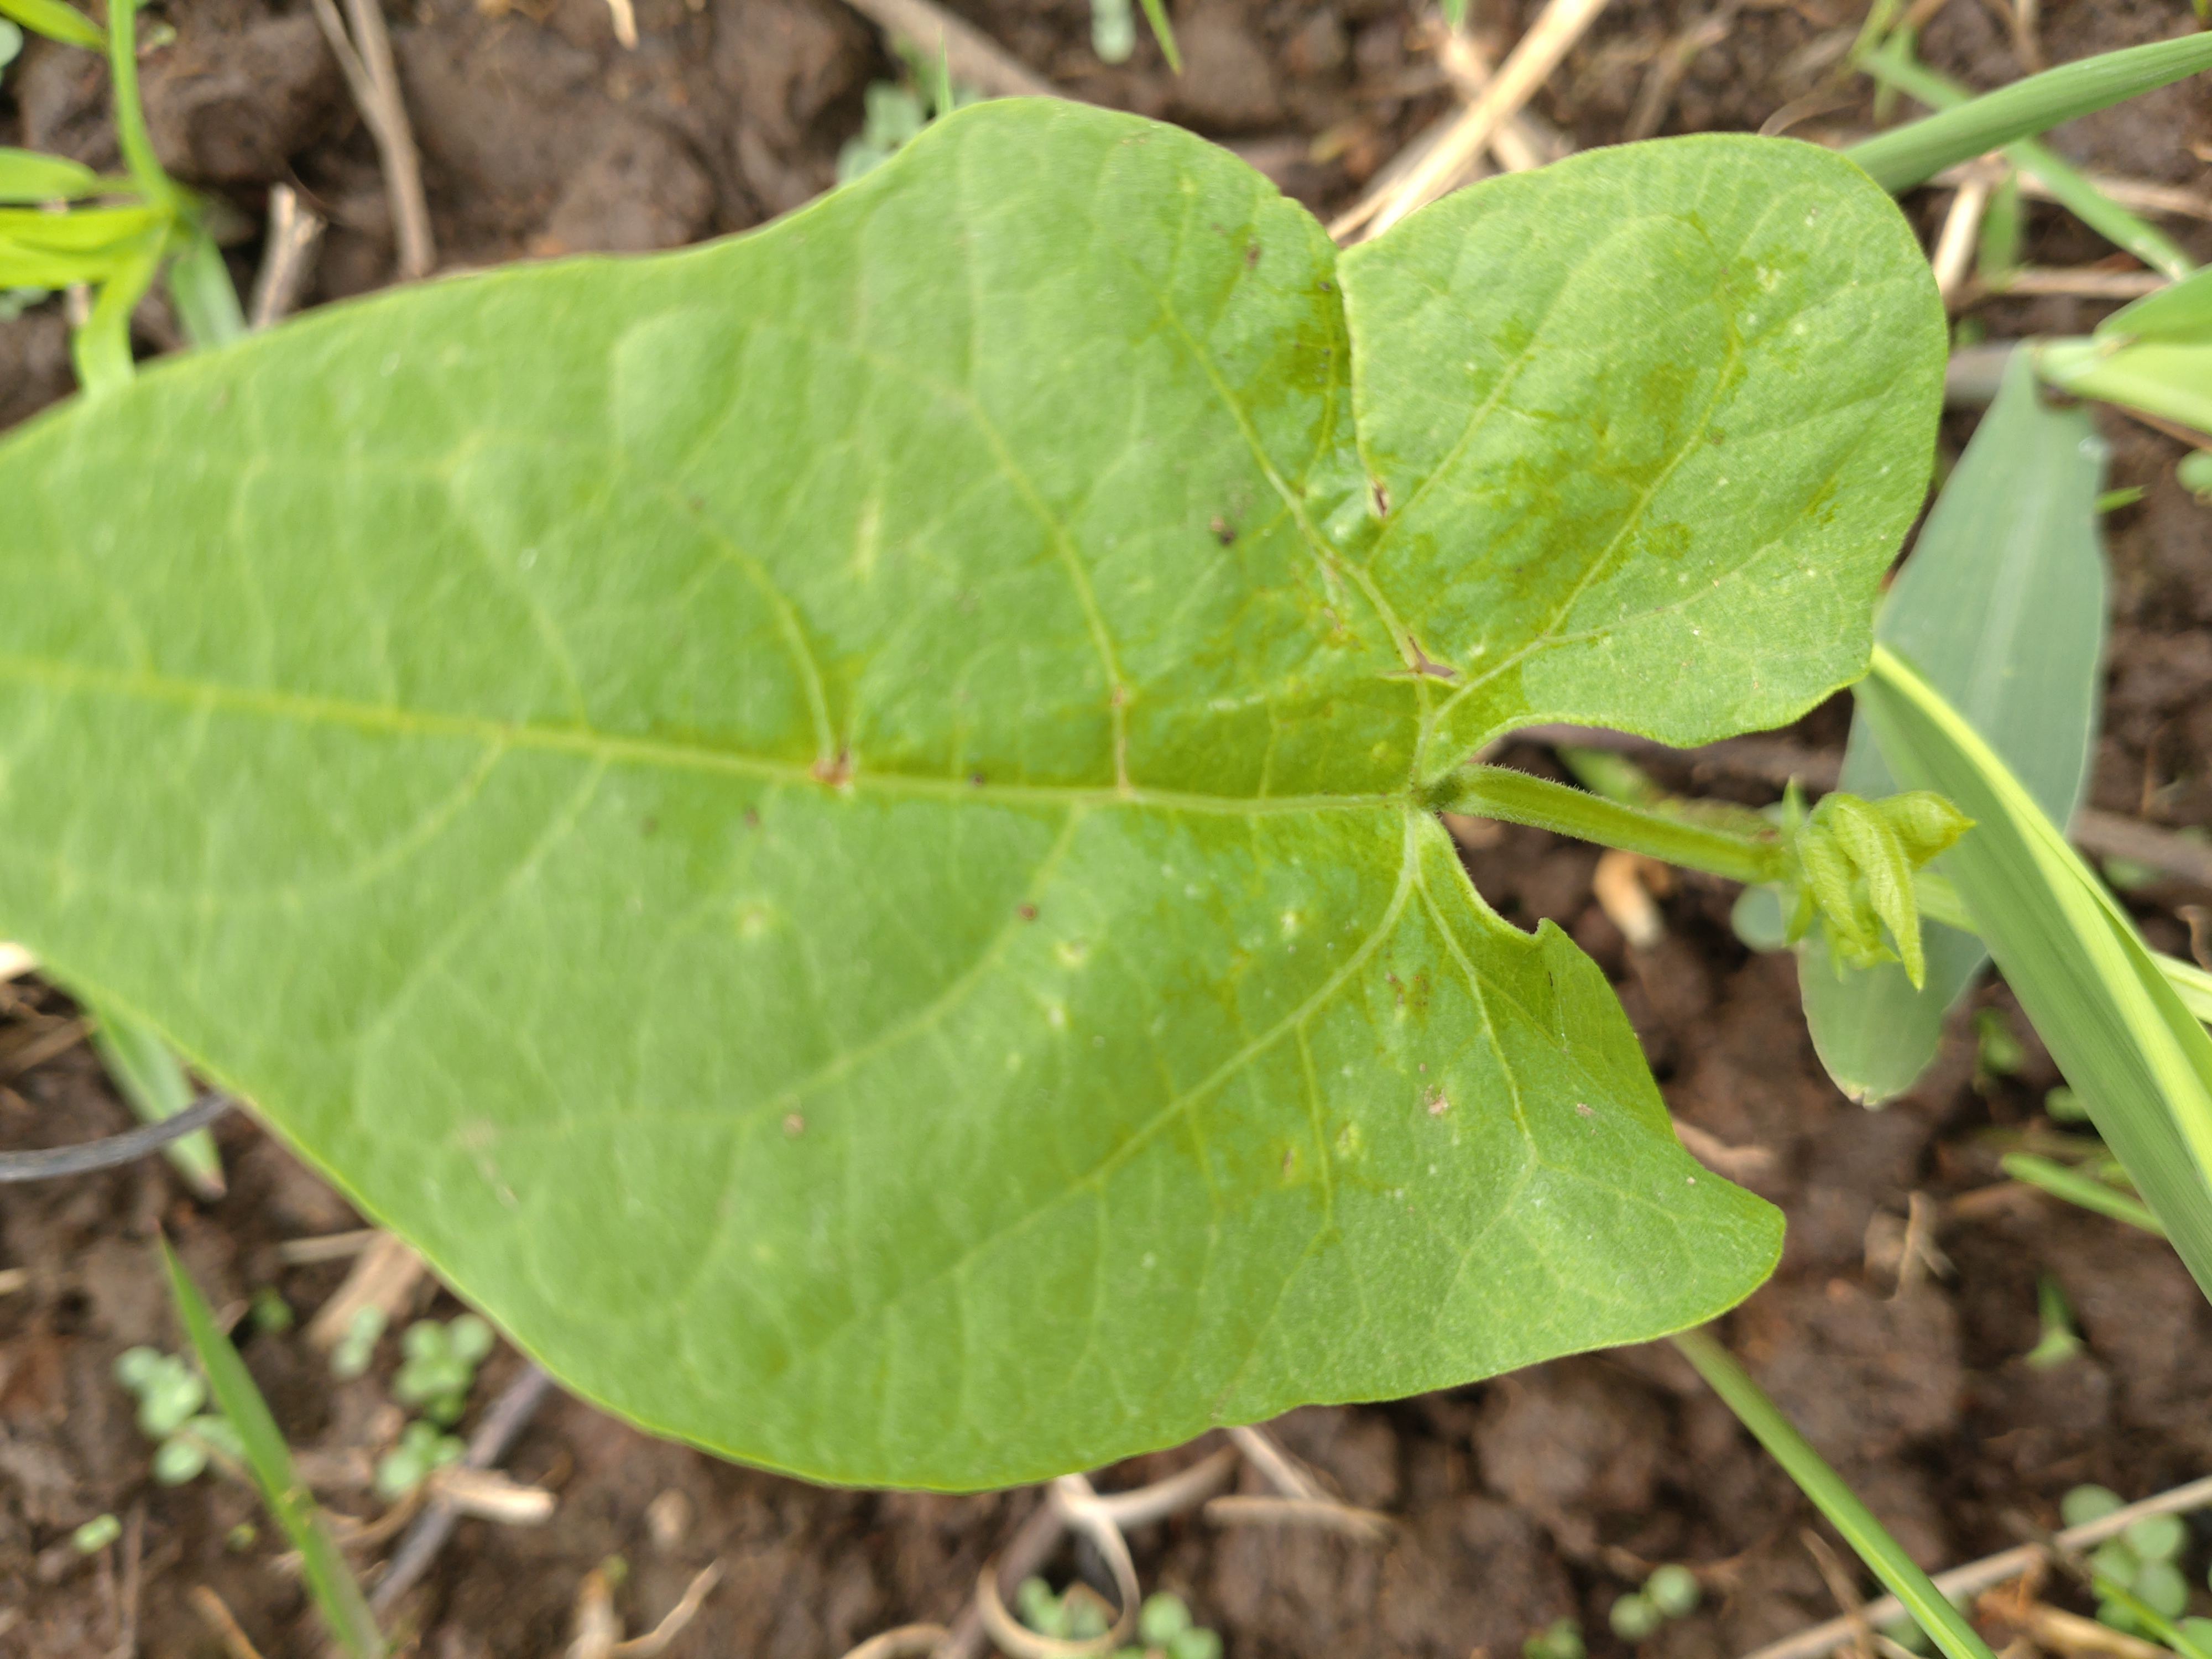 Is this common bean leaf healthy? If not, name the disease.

healthy
